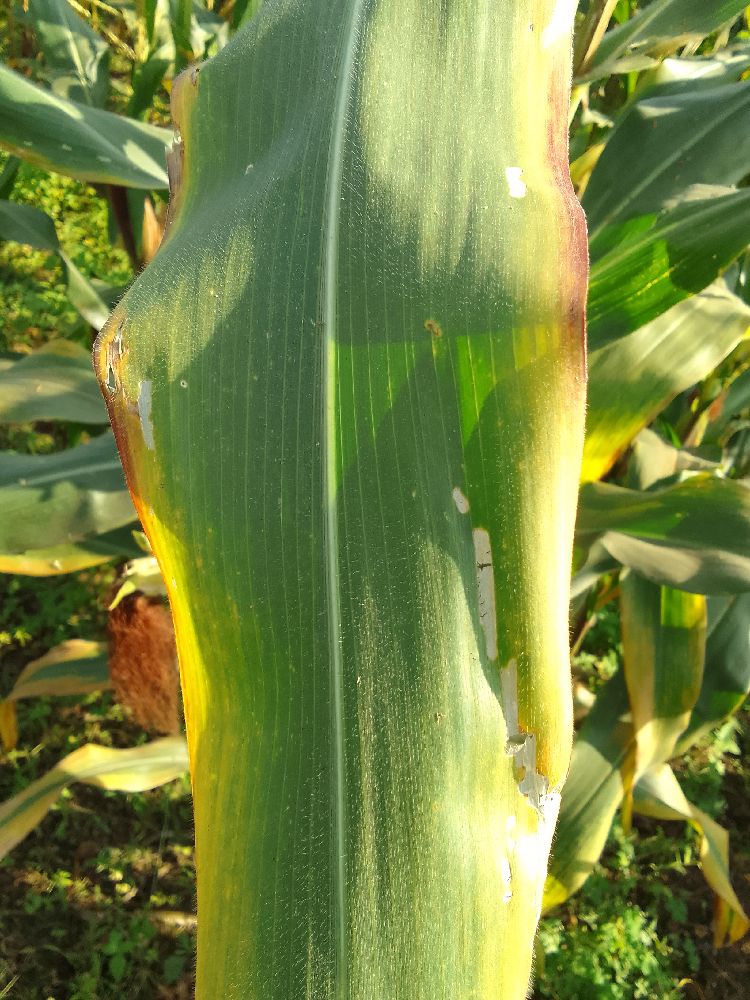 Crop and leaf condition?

maize, maize lethal necrosis
